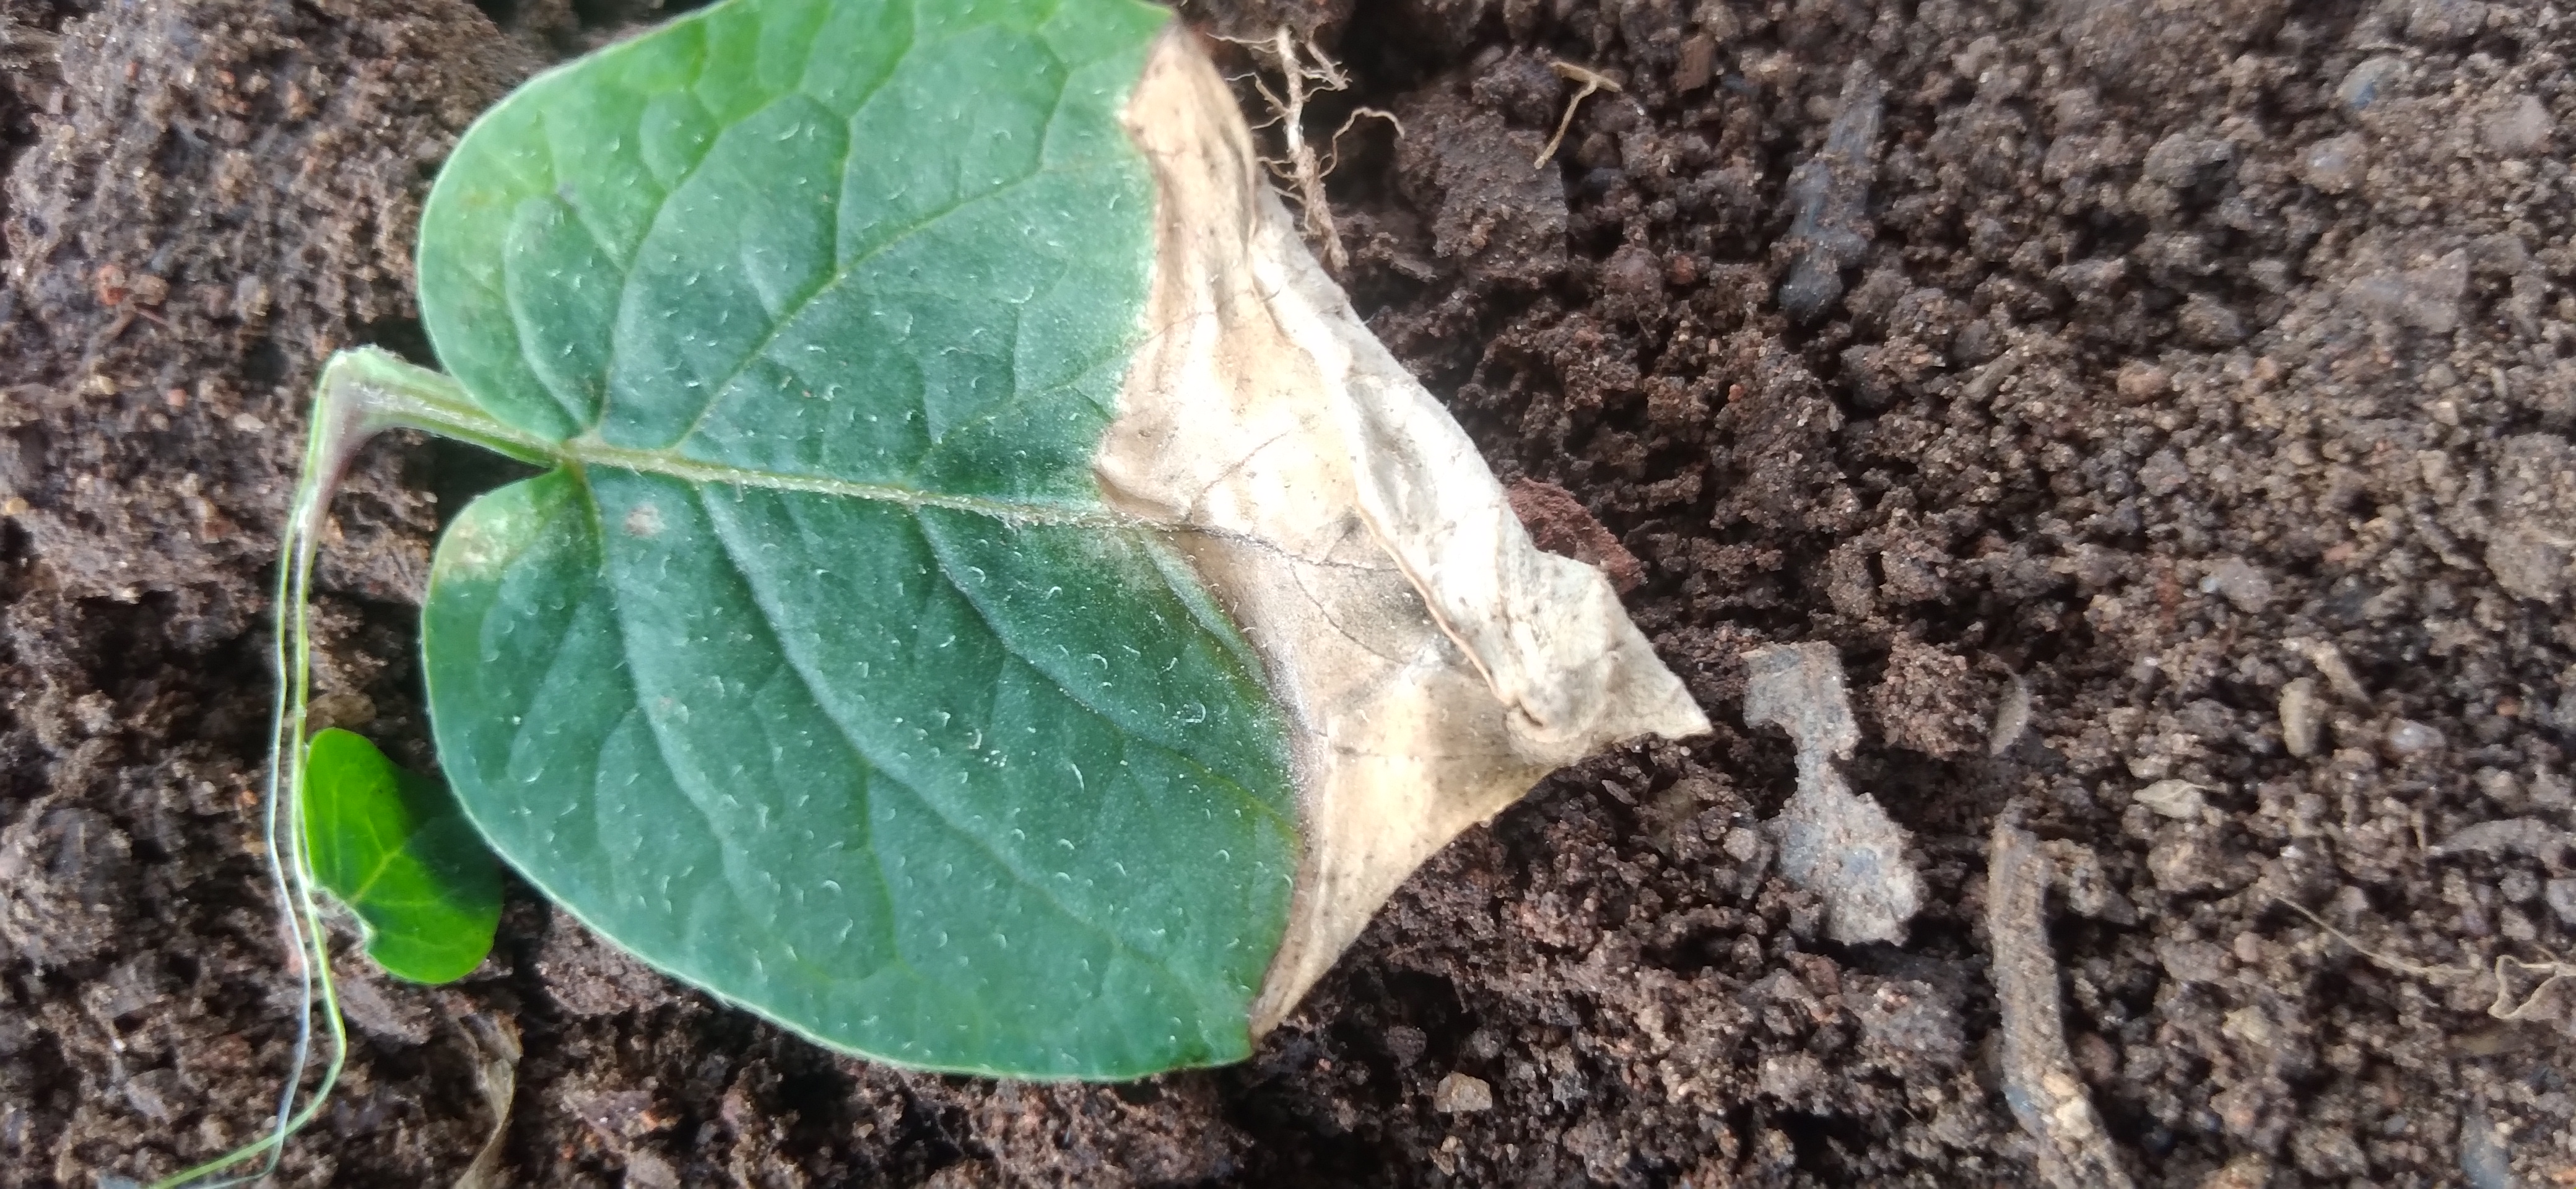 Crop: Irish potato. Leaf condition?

early blight
